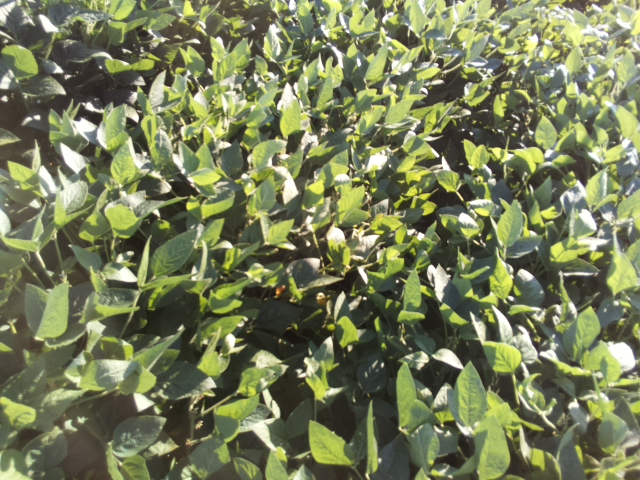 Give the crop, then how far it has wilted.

soybean, leaflets folding inward at secondary pulvinus with no turgor loss in leaflets or petioles
